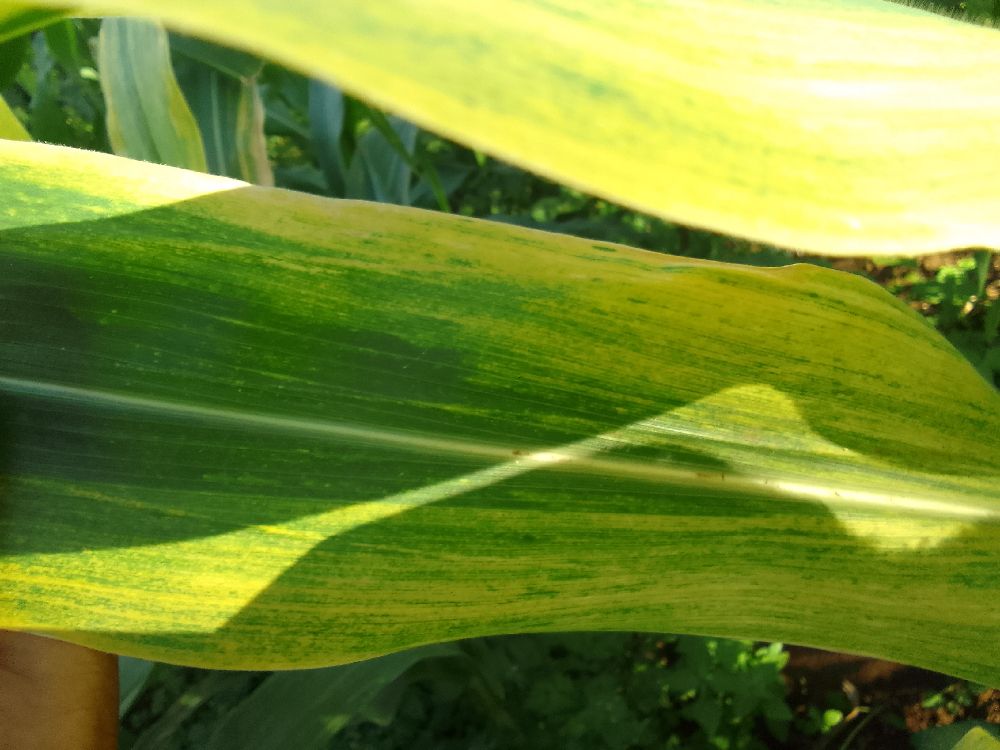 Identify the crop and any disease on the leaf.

maize, maize lethal necrosis
